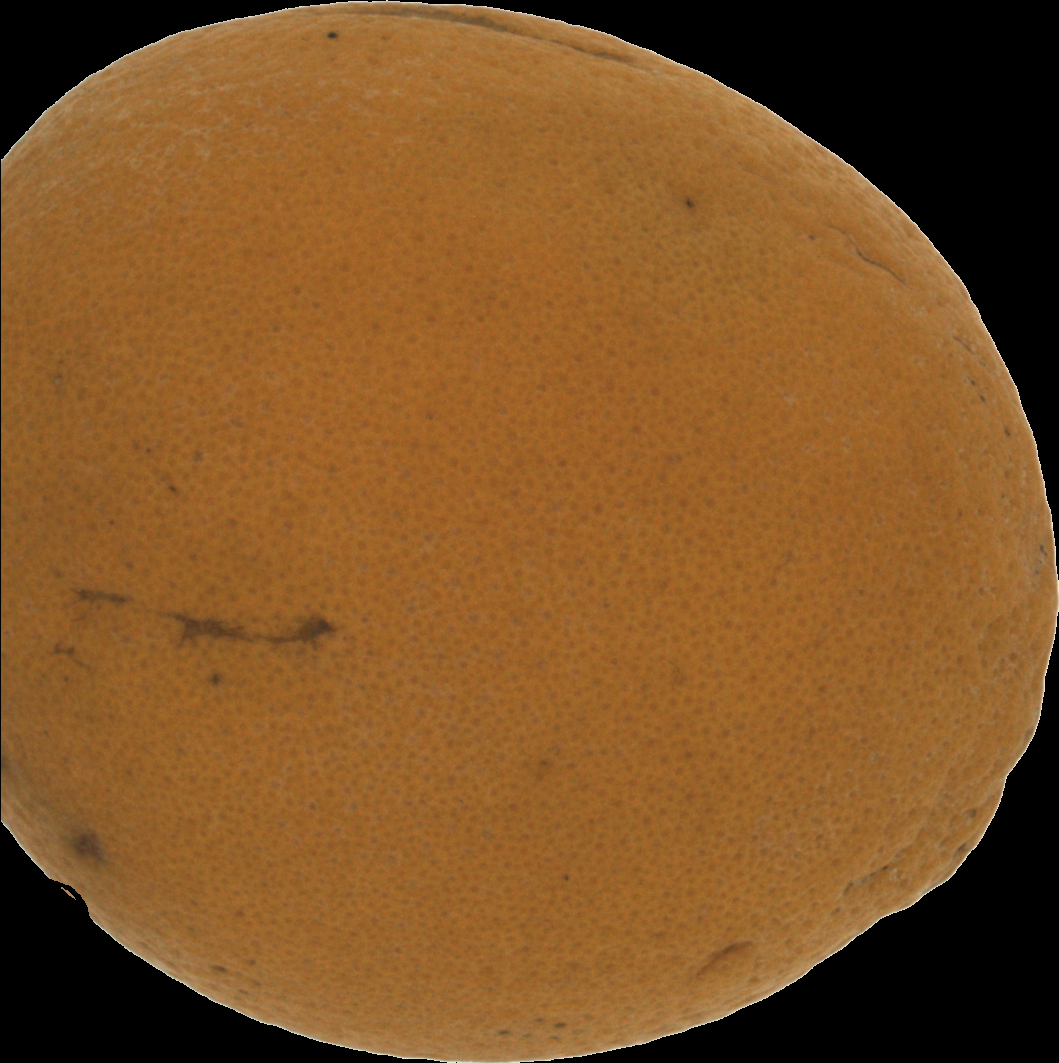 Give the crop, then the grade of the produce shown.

orange, bad
